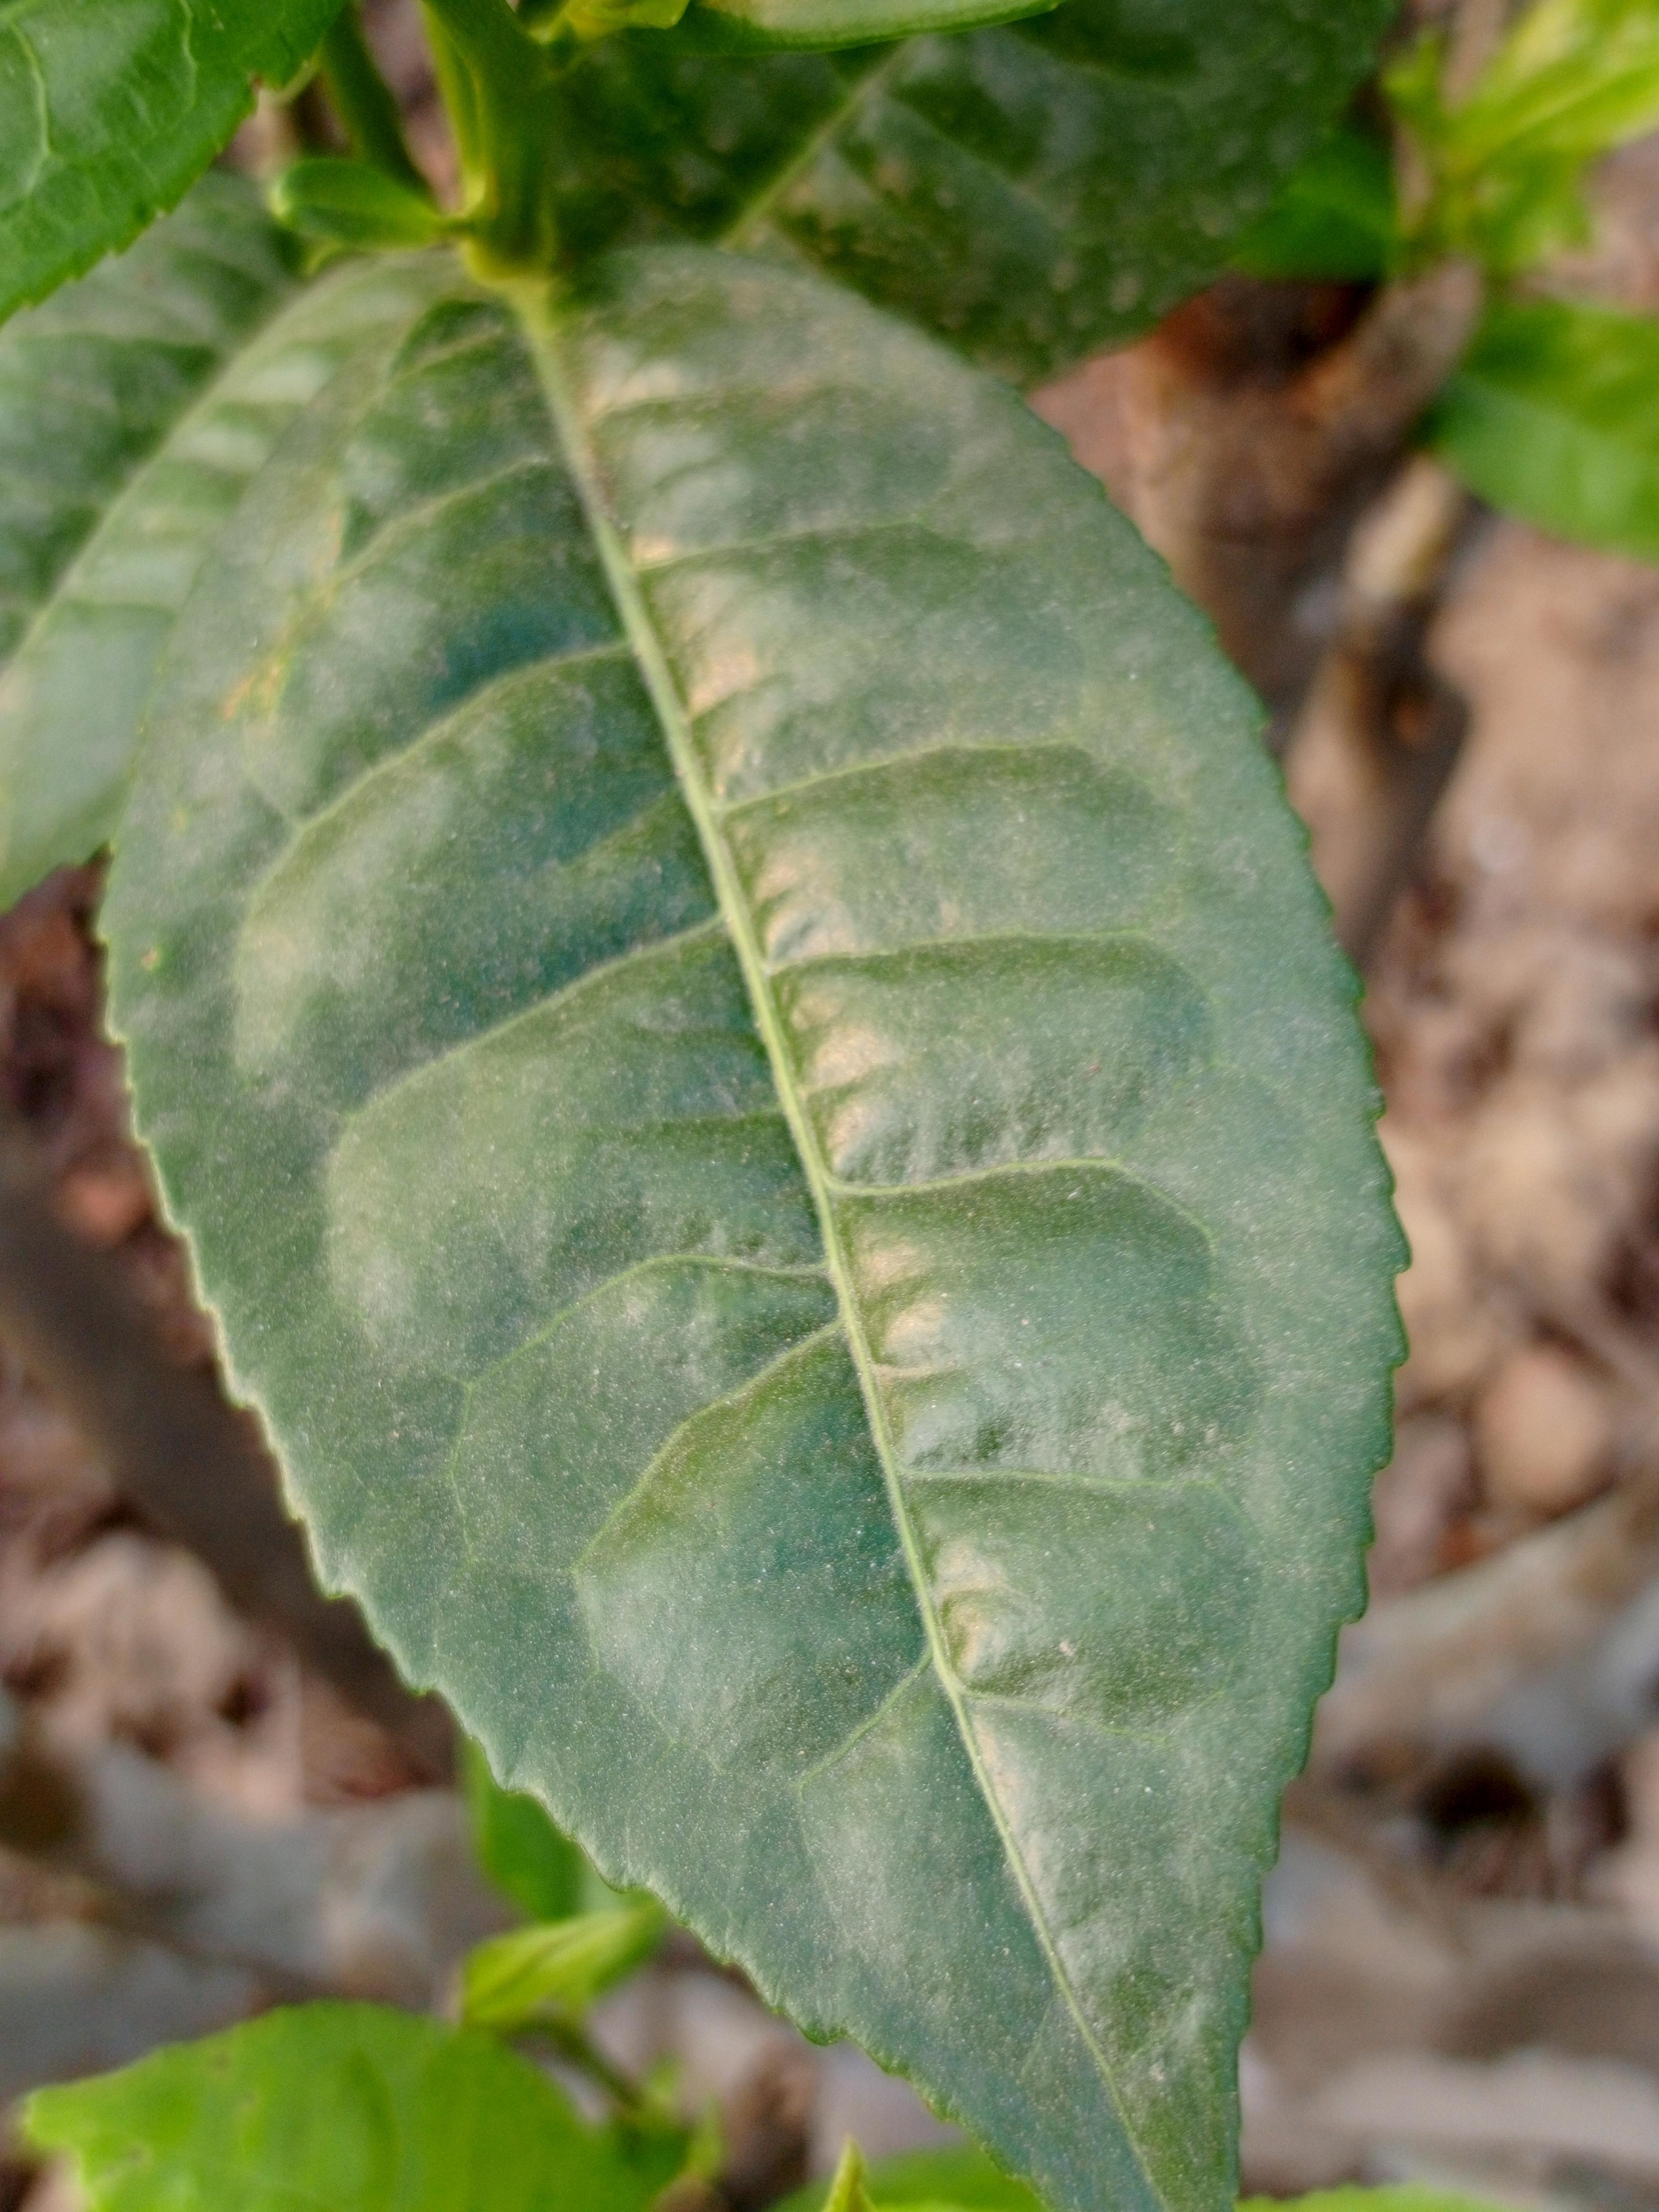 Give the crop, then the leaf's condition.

tea, healthy leaf
